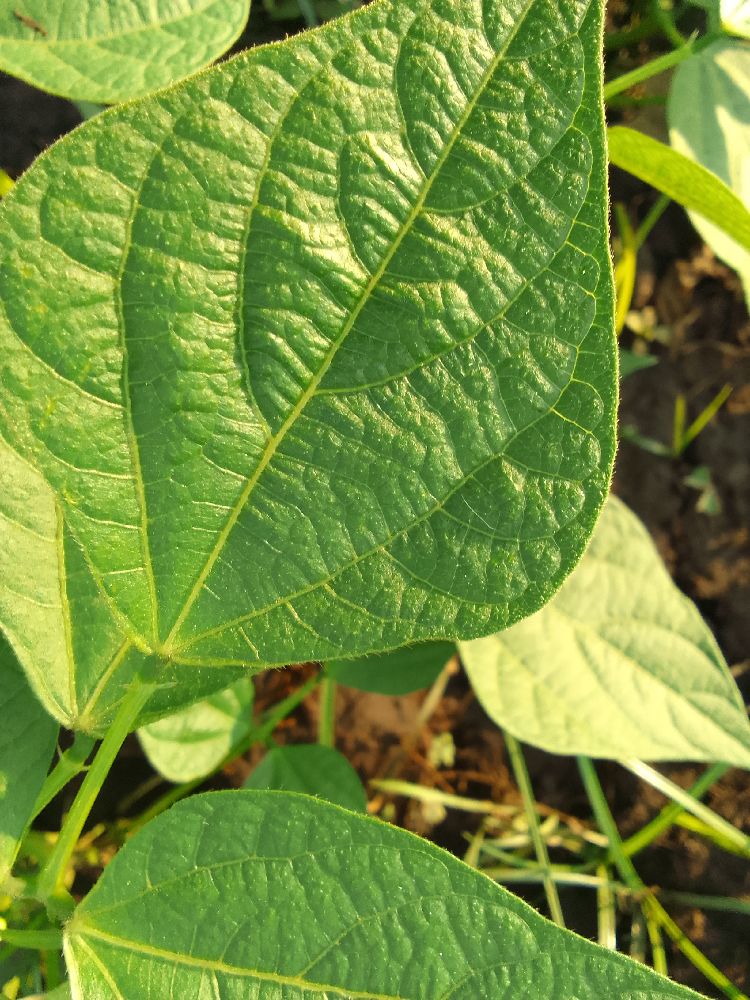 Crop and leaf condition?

common bean, healthy
